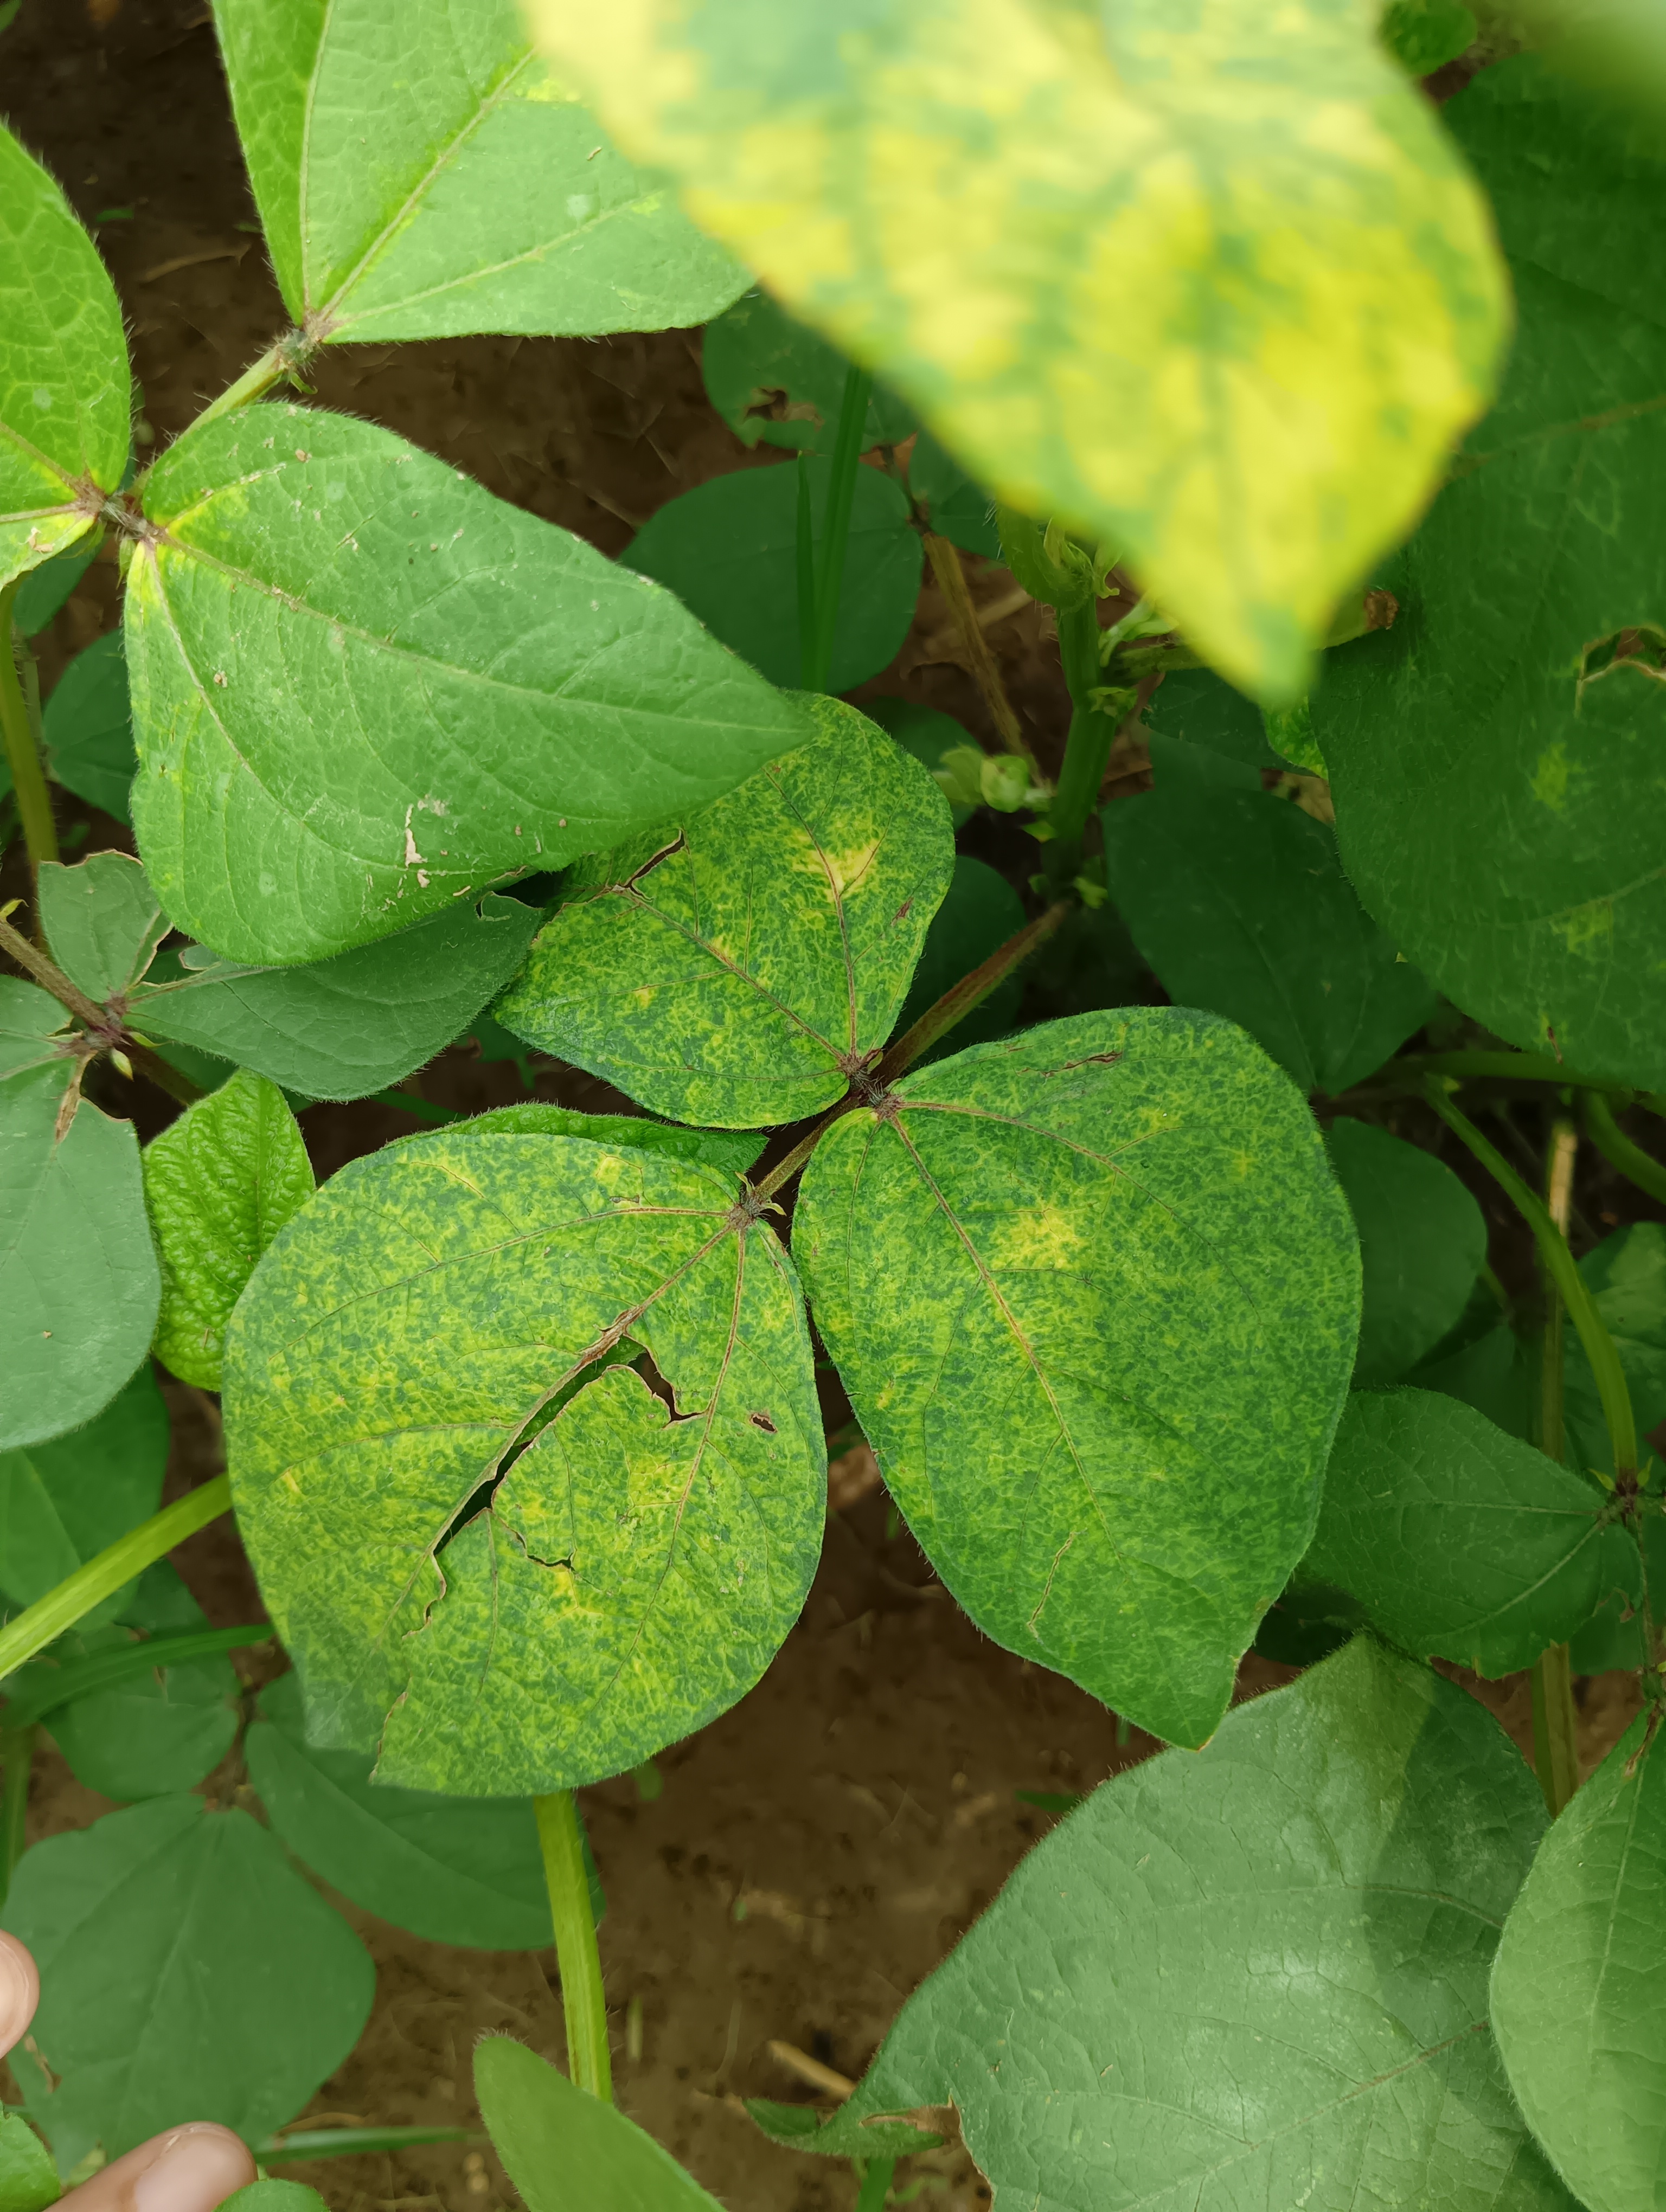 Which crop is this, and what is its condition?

mungbean, yellow mosaic
